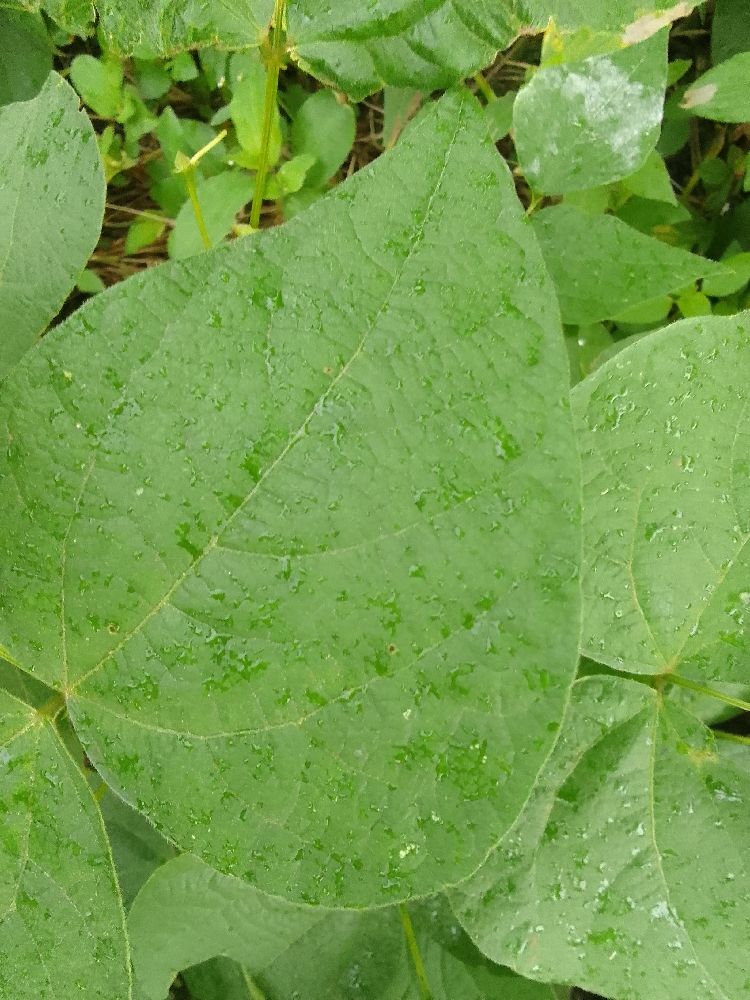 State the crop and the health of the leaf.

common bean, healthy
